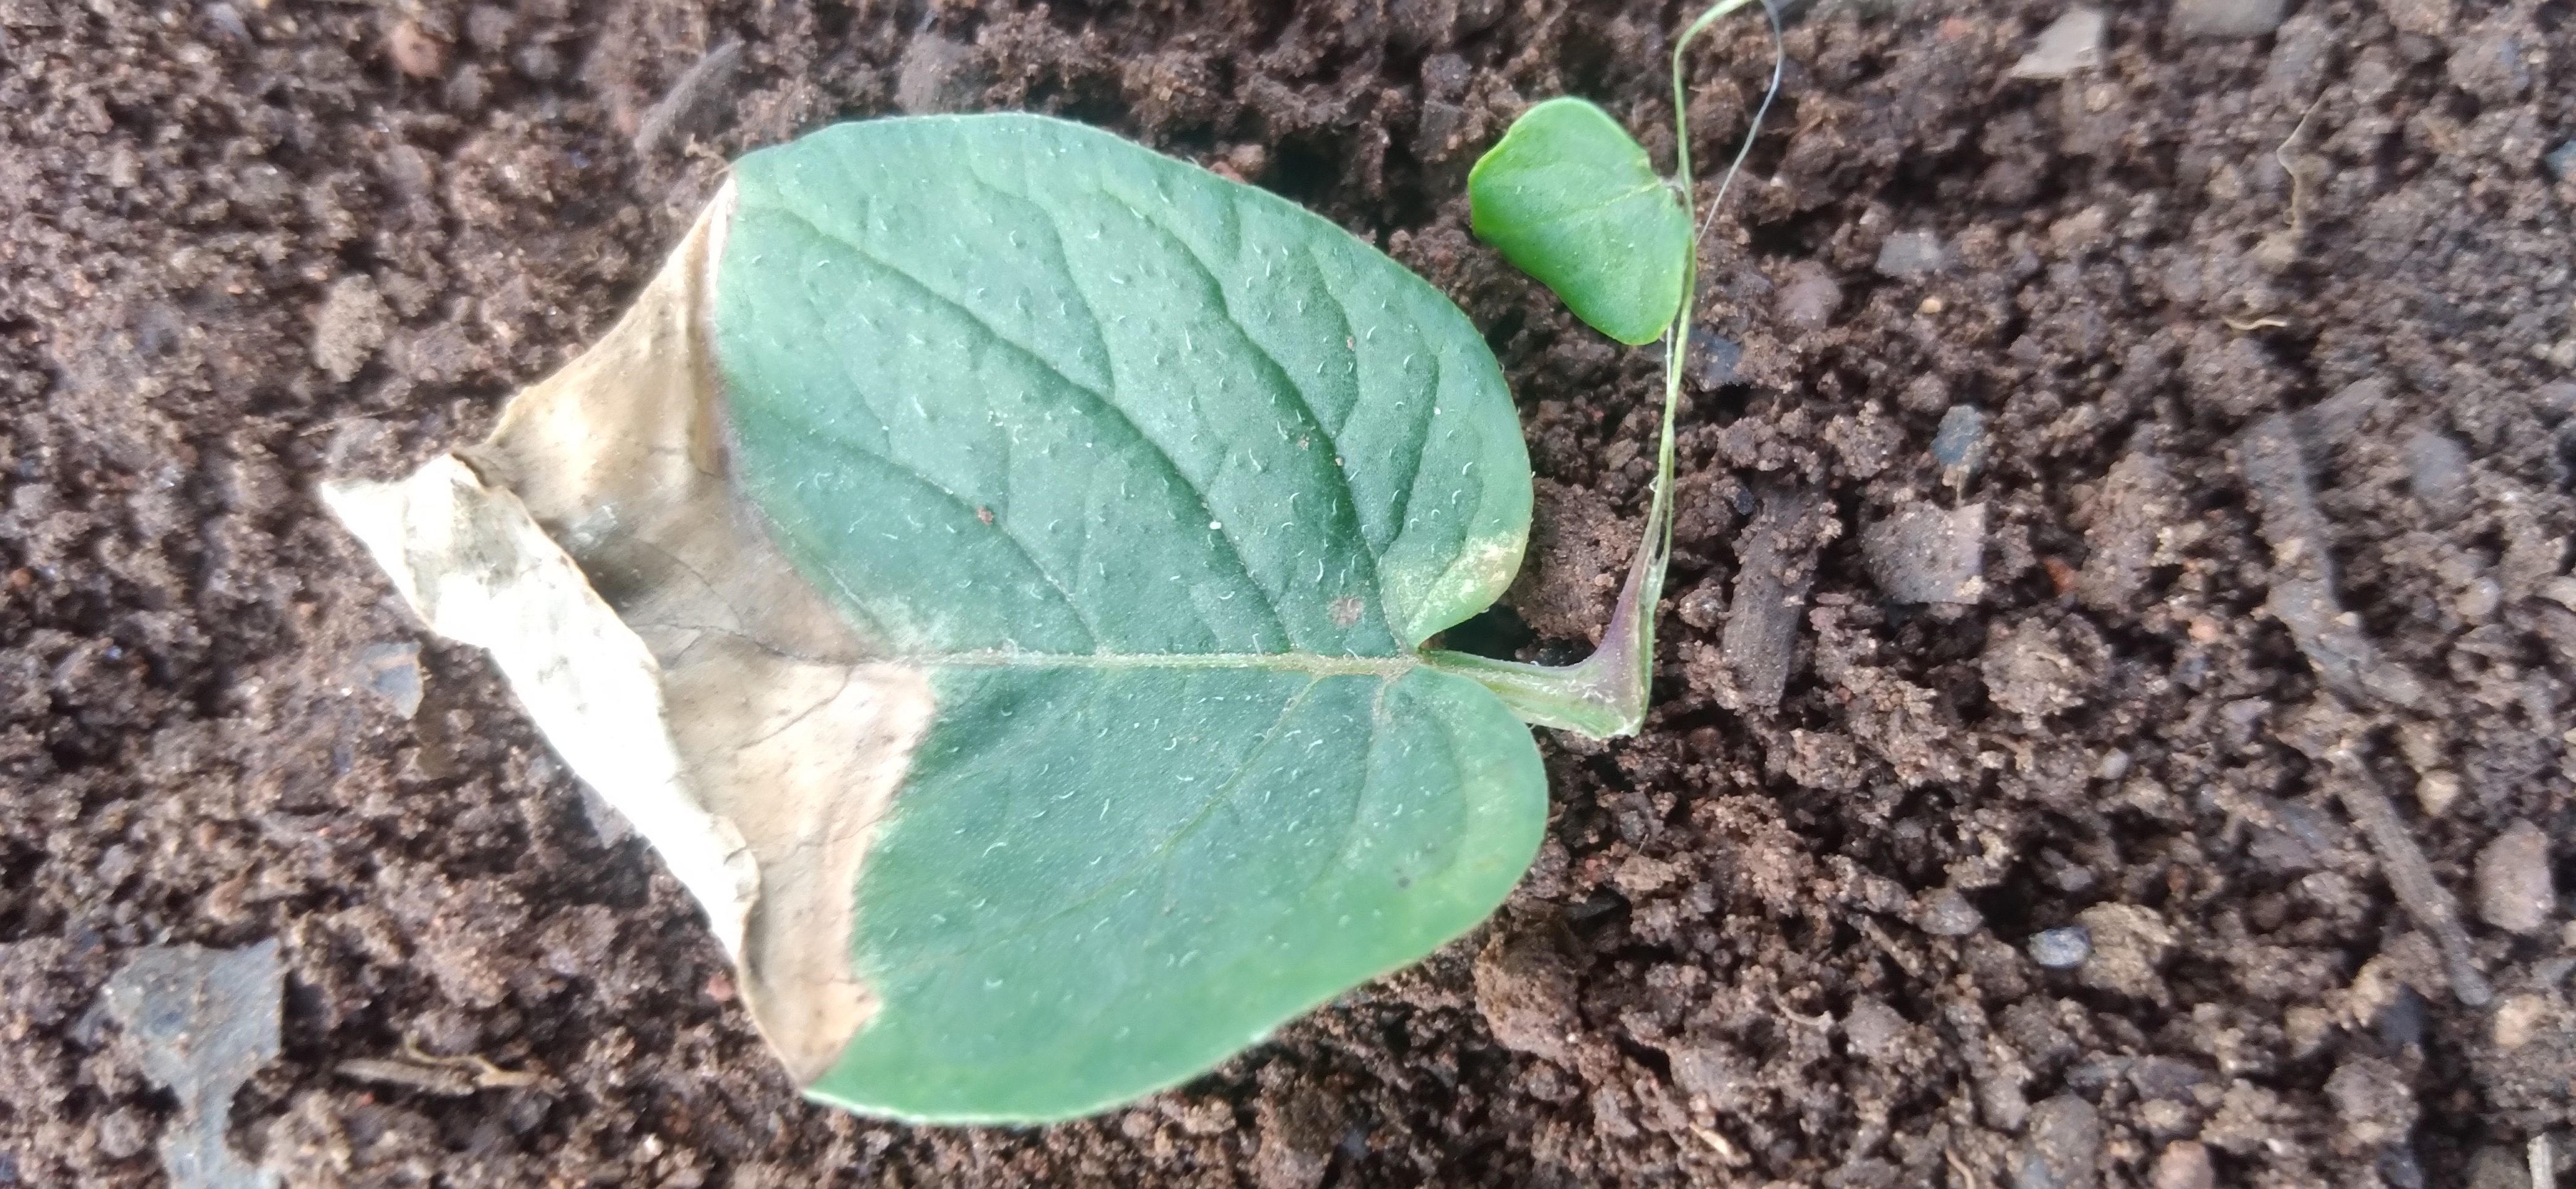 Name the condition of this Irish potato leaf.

early blight
